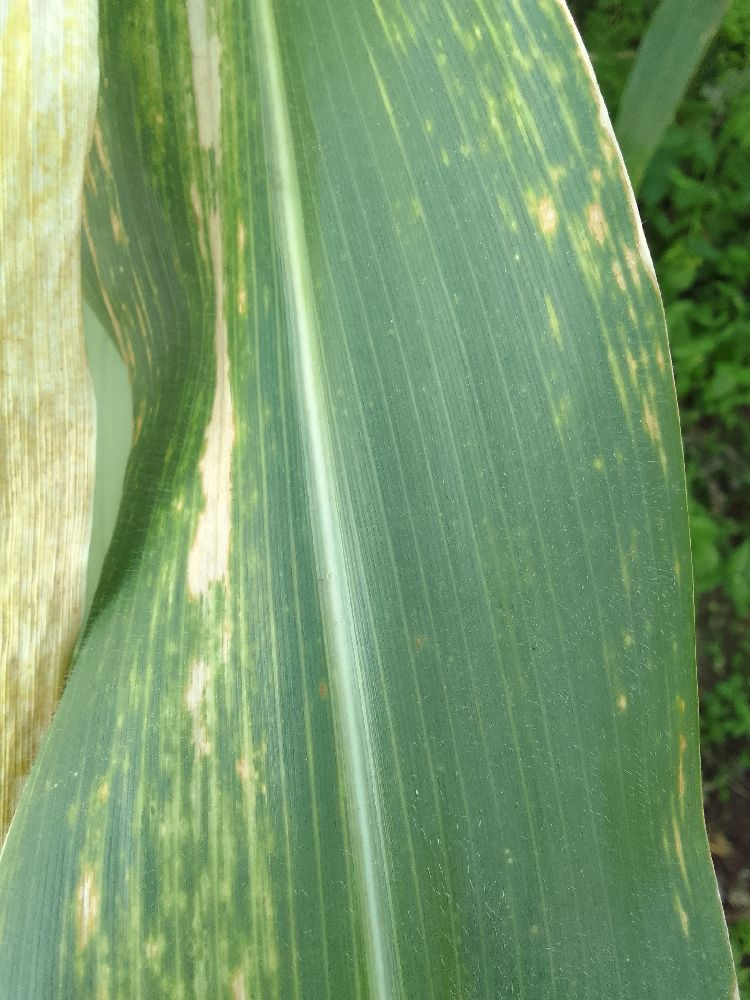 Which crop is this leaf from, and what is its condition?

maize, maize lethal necrosis
